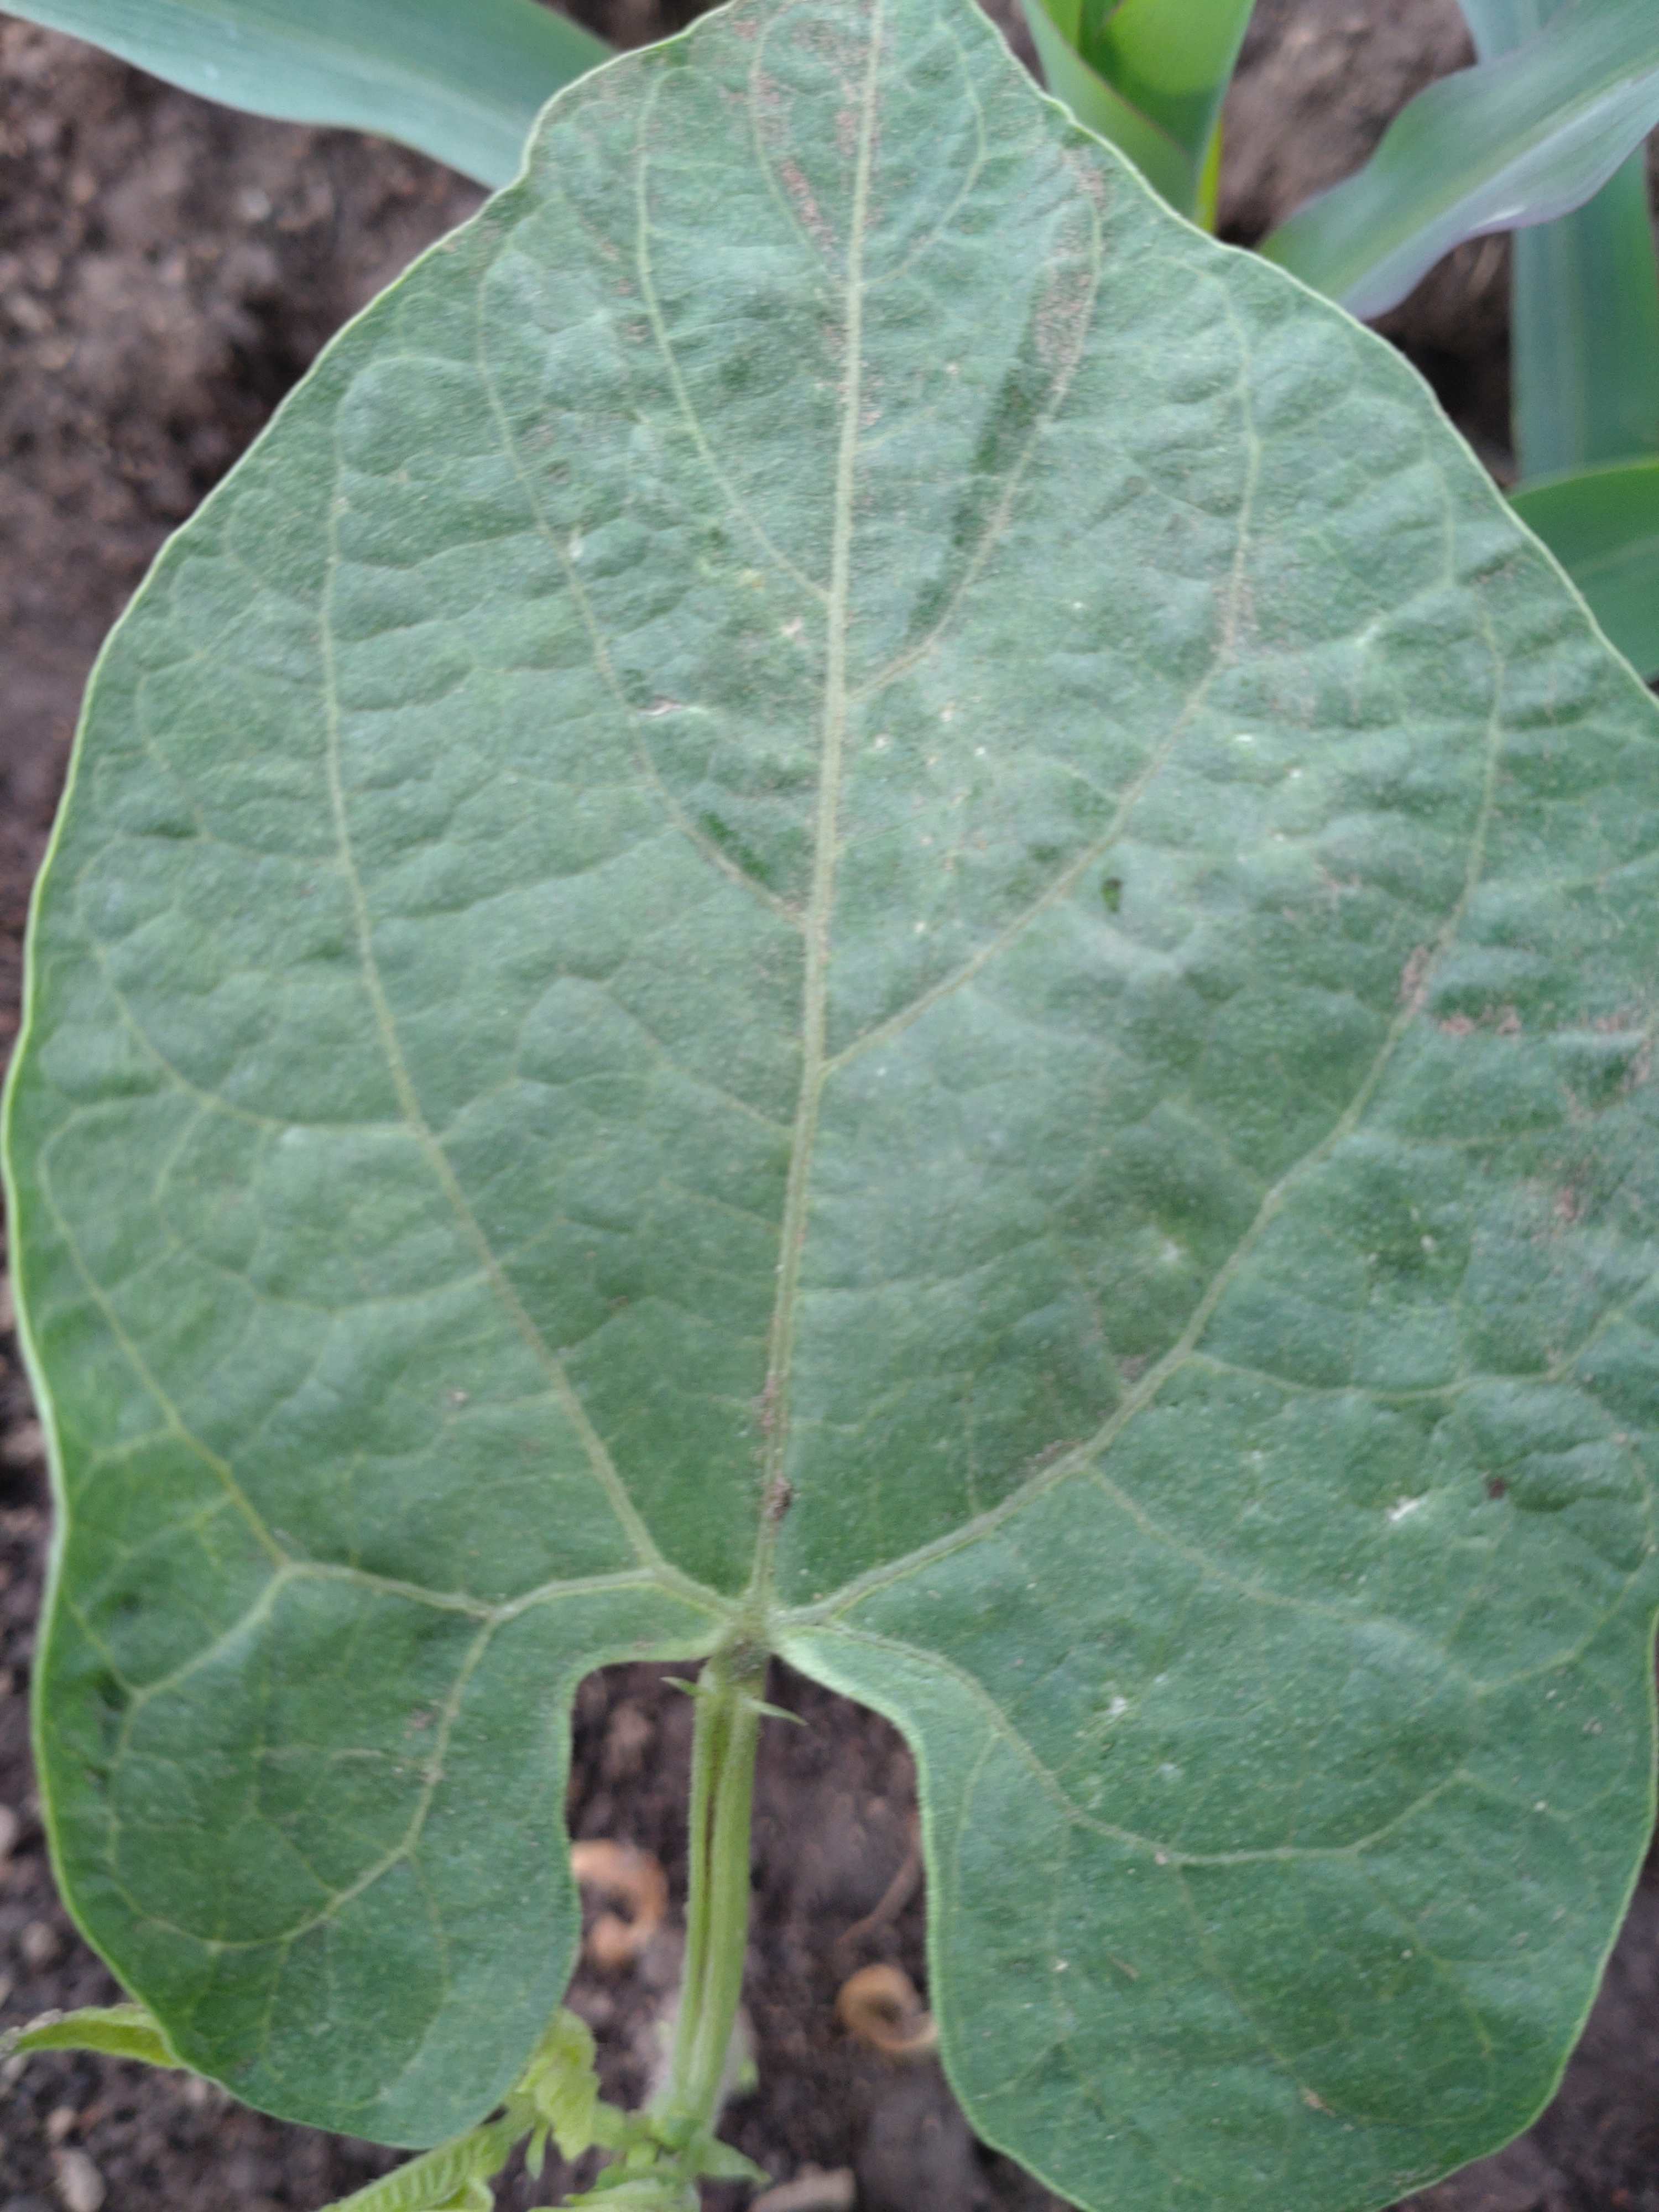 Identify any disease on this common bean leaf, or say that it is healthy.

healthy
